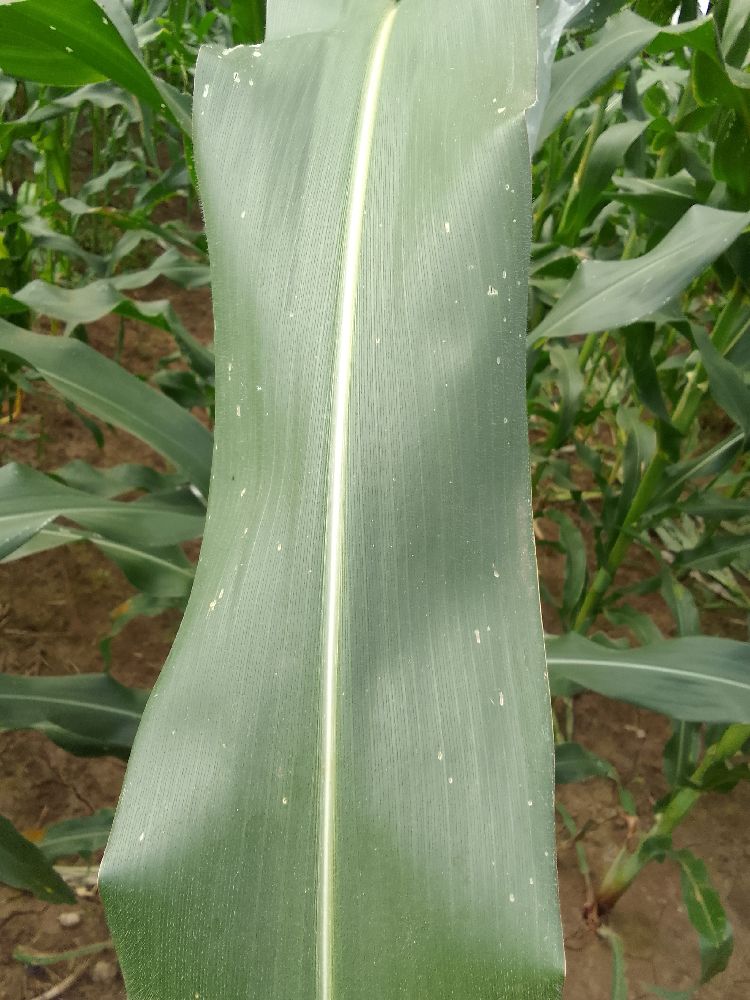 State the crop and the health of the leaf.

maize, healthy
